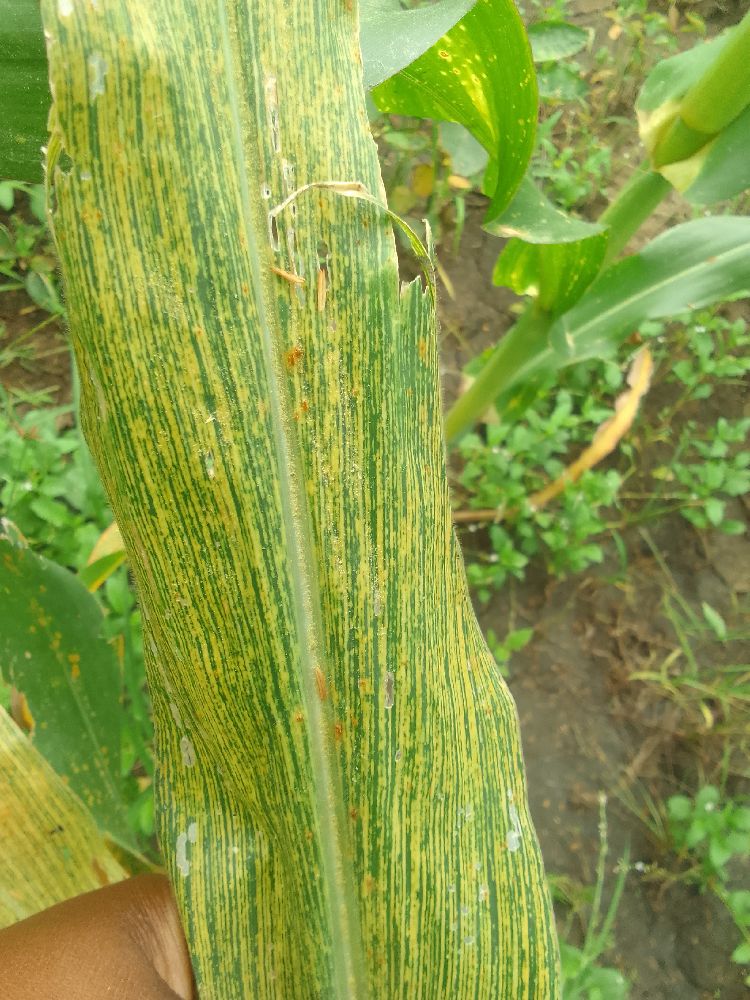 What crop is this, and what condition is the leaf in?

maize, maize streak virus
